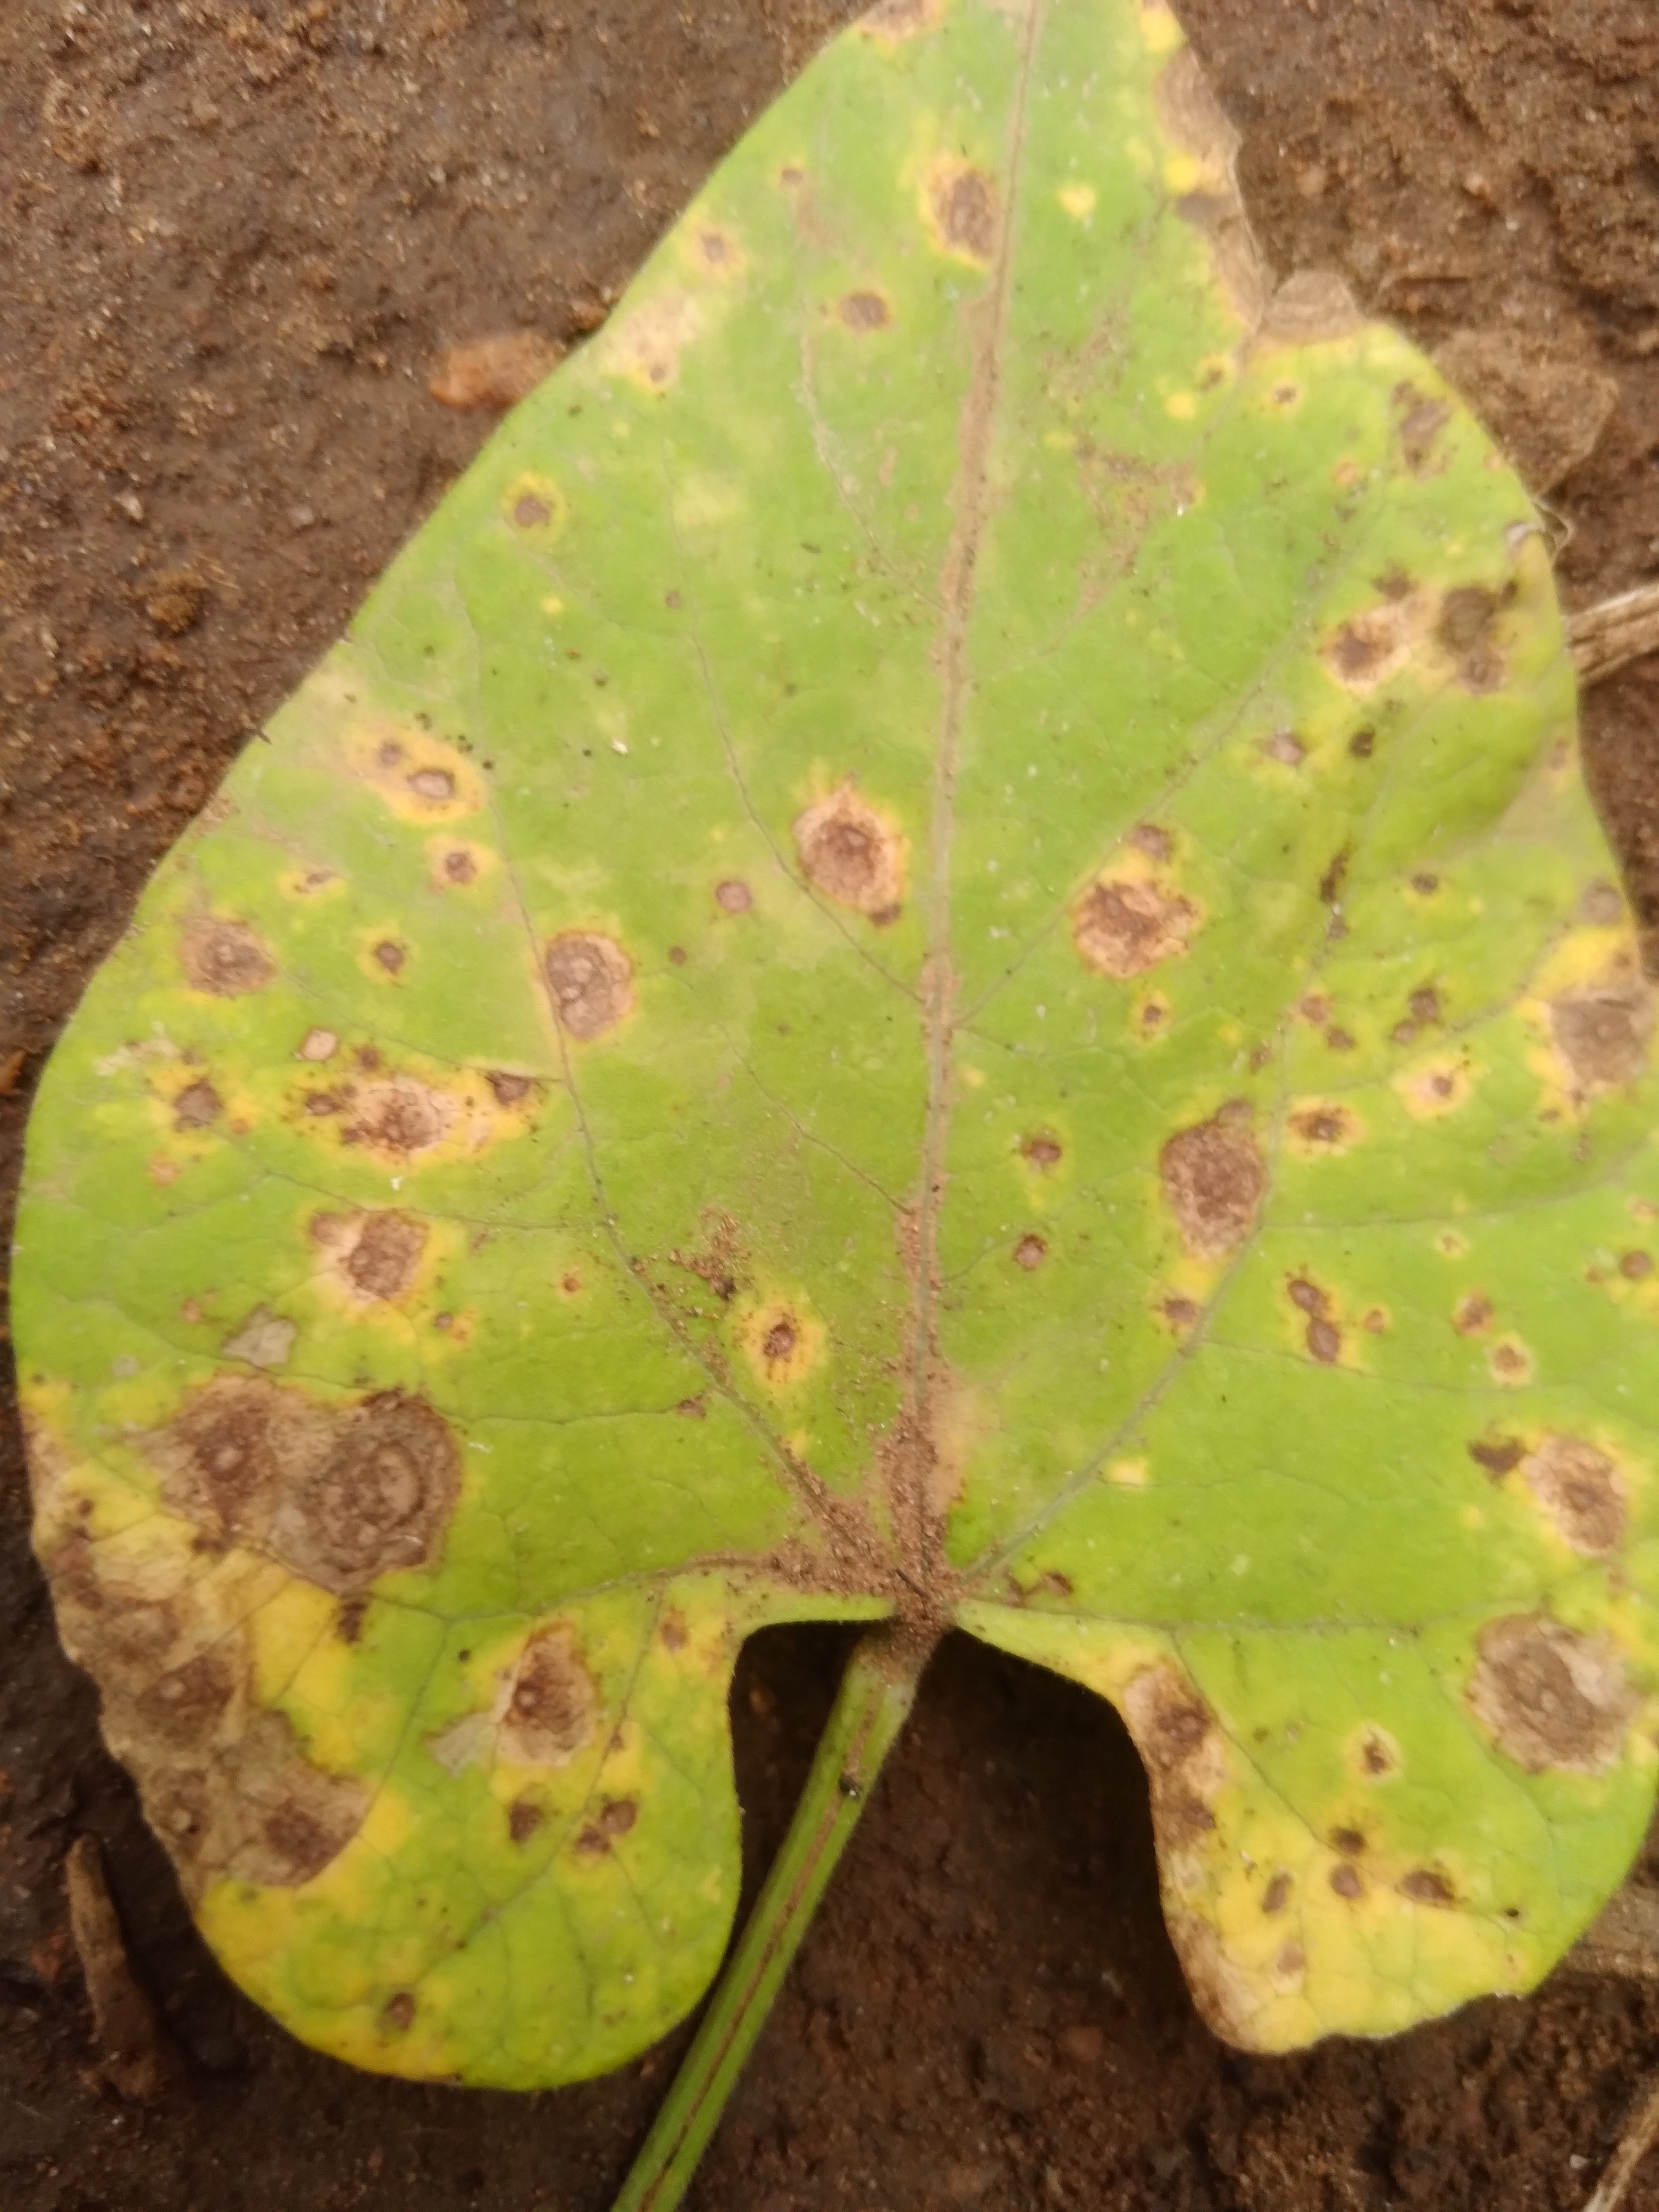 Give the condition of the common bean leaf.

rust
